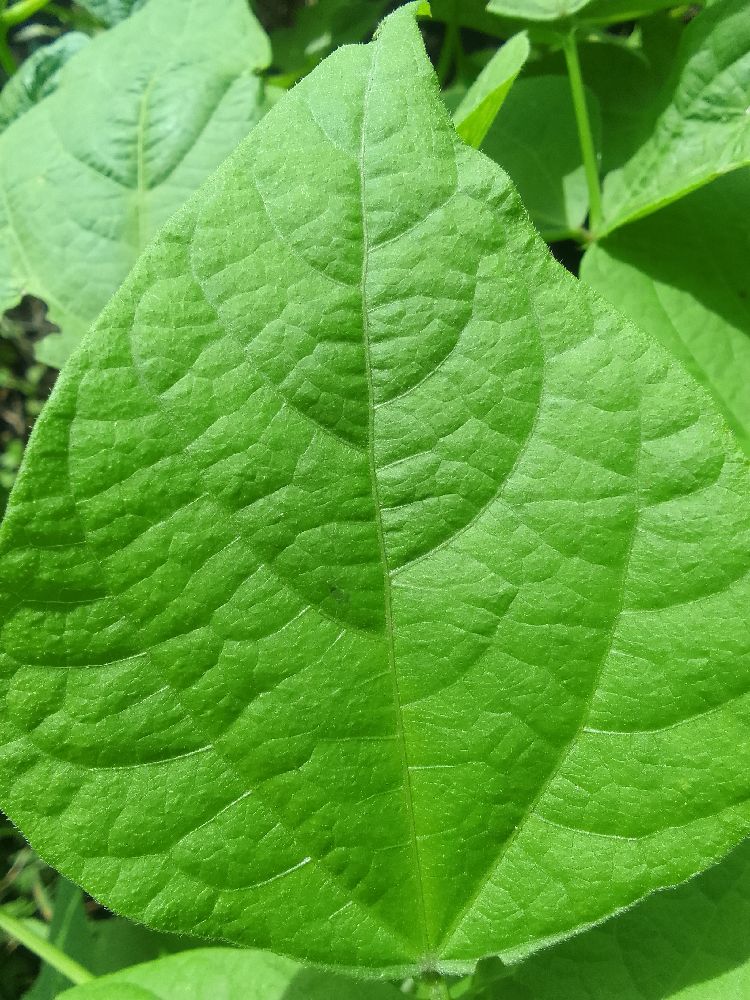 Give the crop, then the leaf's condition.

common bean, healthy
